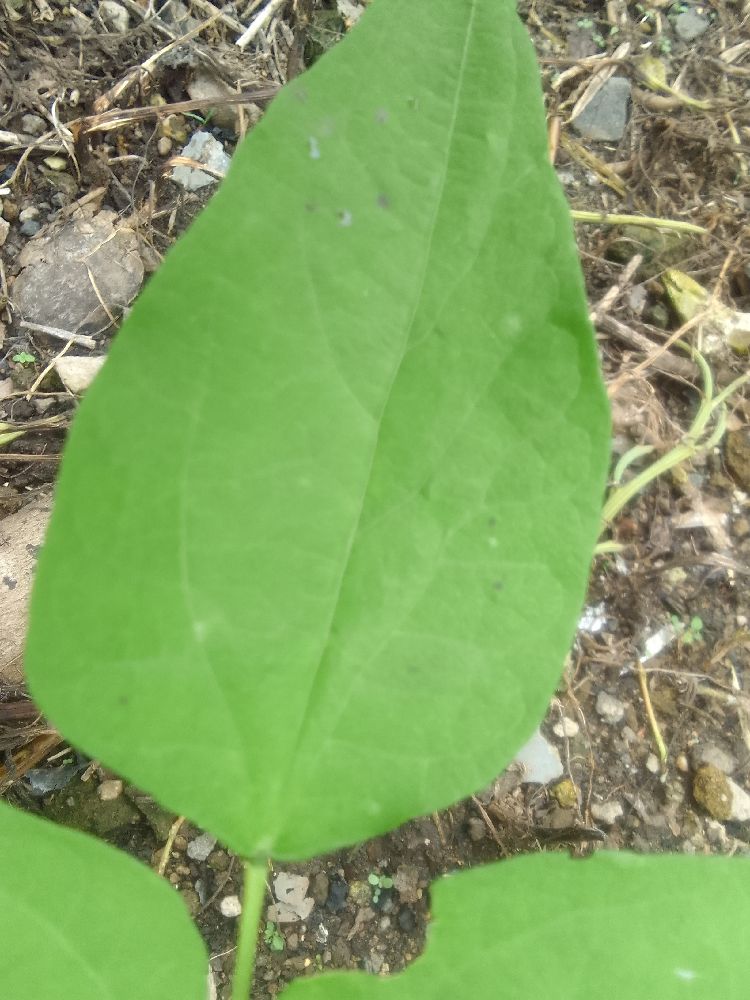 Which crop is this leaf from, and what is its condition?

common bean, healthy
